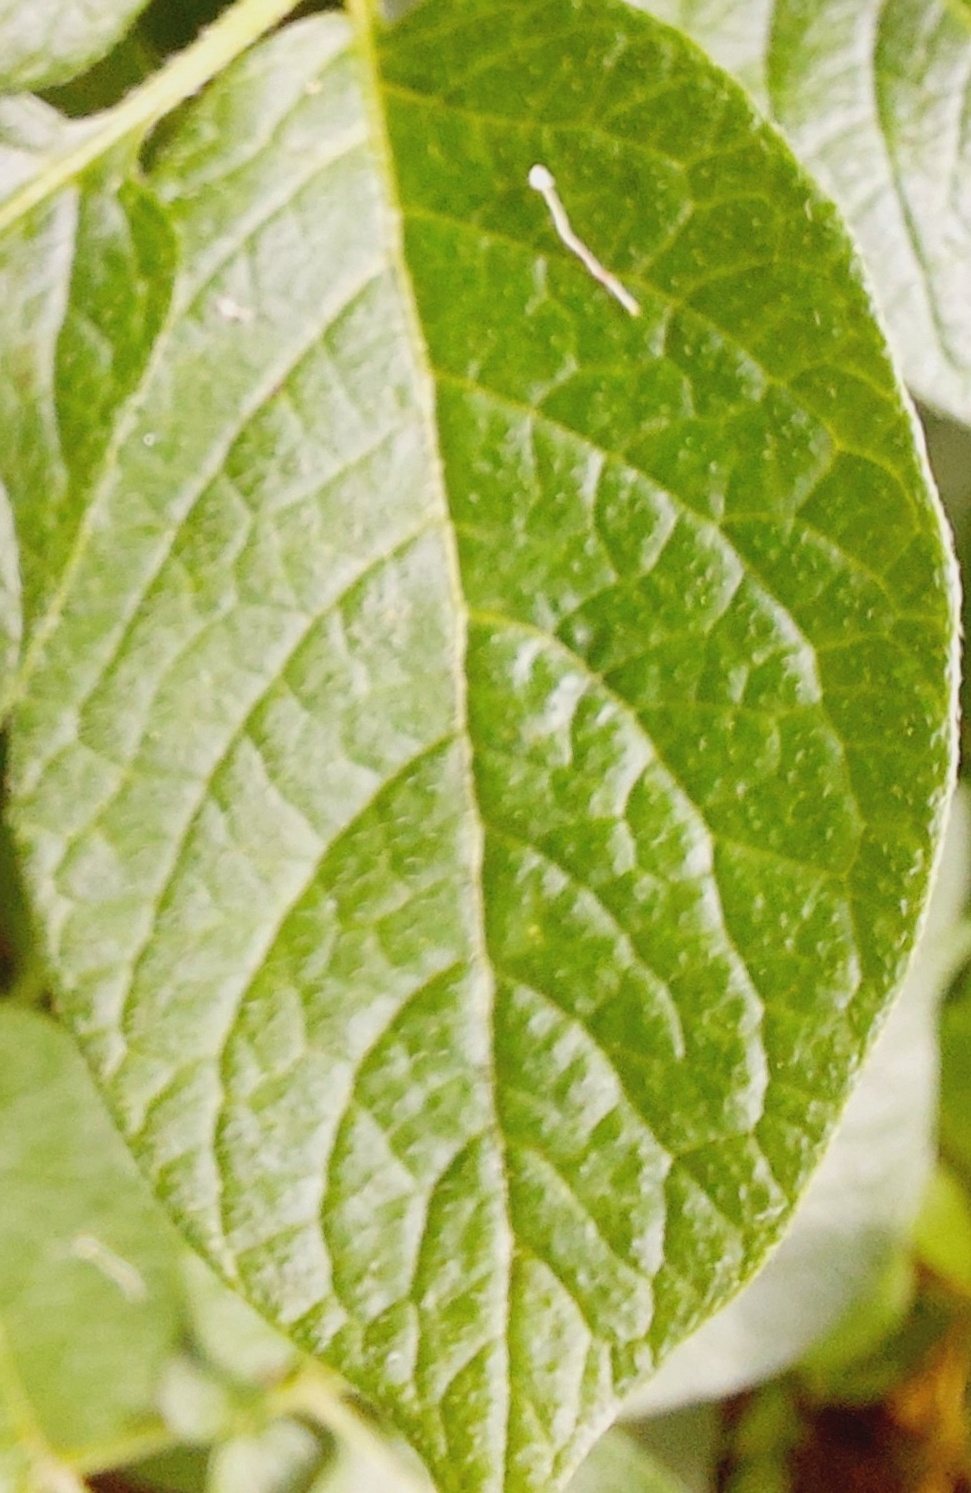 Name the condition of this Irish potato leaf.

healthy
